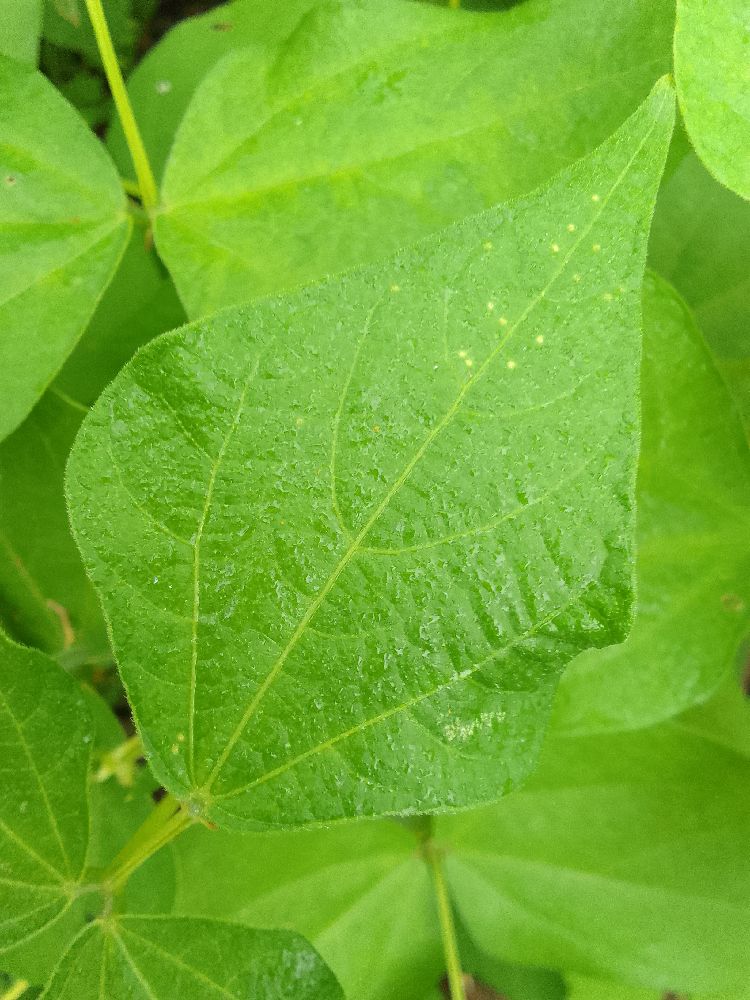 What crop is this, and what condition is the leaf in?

common bean, healthy
